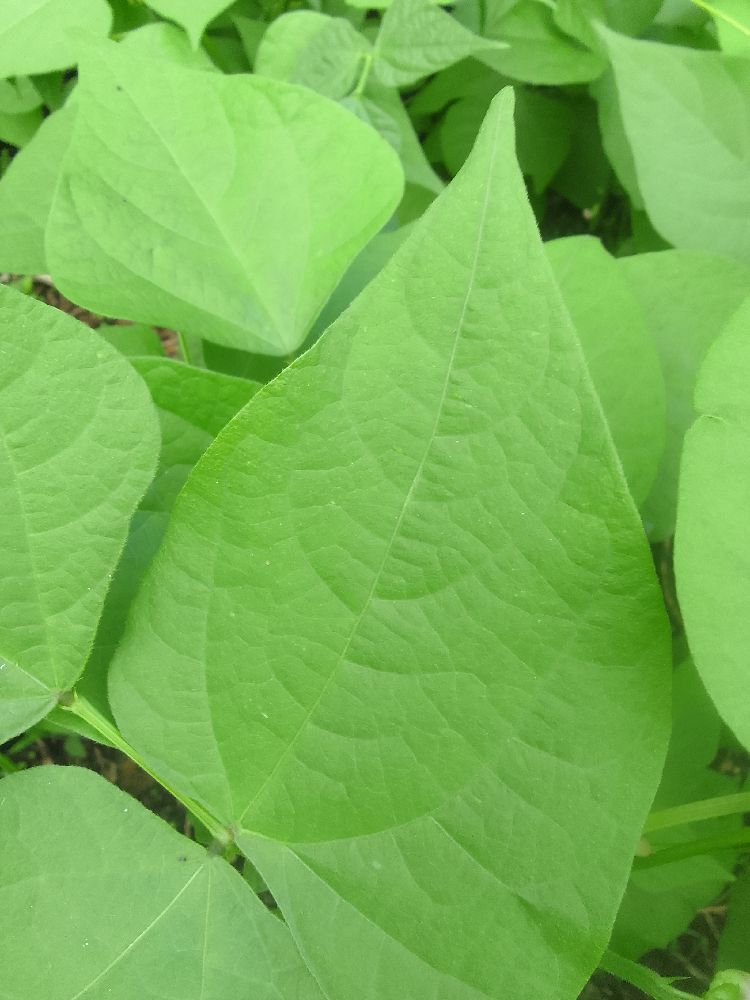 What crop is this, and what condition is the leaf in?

common bean, healthy
